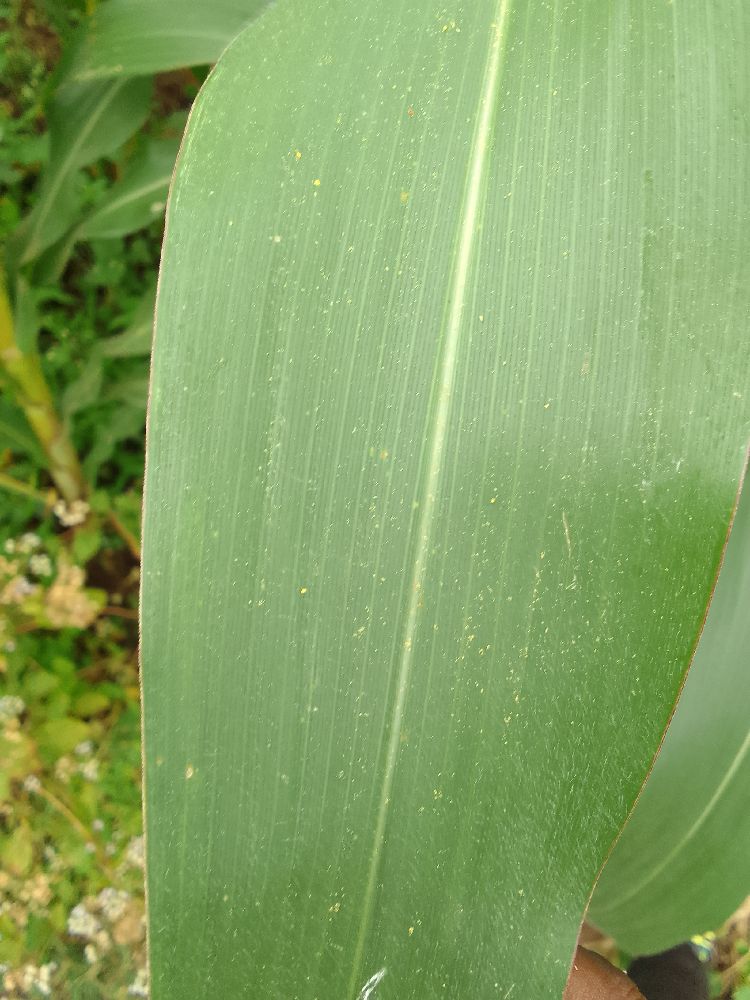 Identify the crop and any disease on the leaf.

maize, healthy
